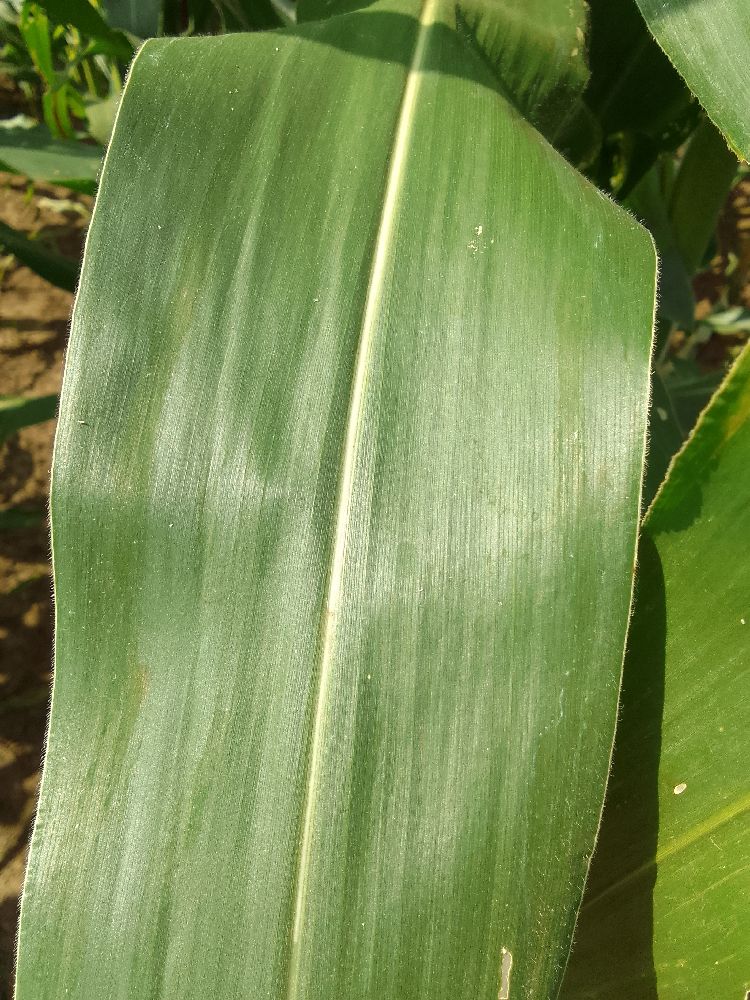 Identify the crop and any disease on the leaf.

maize, healthy
